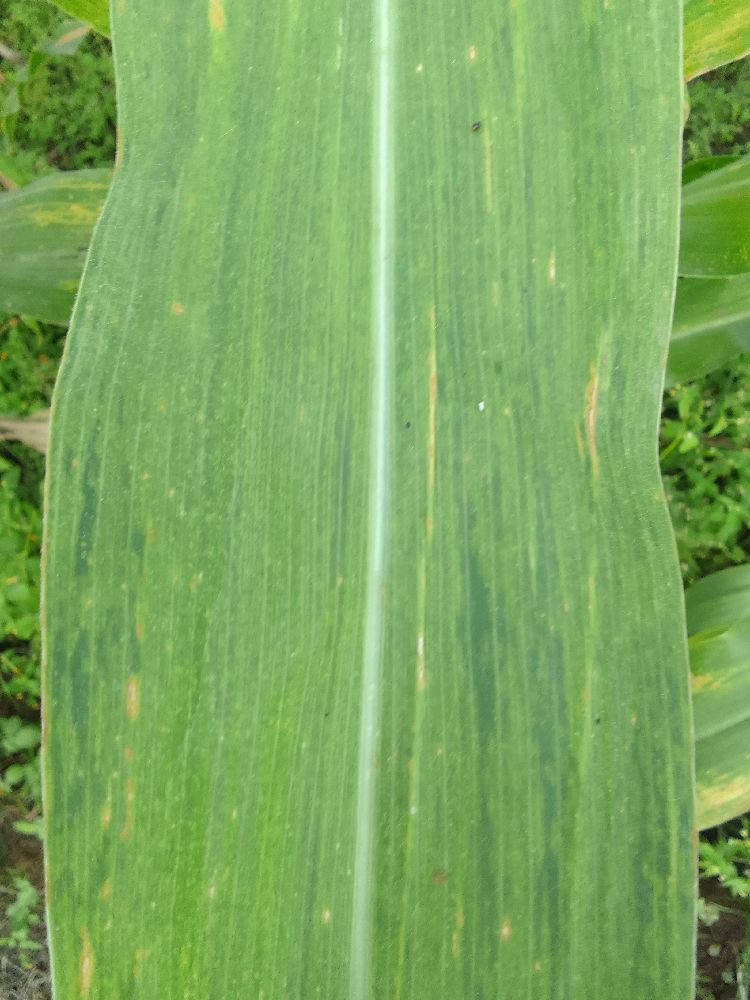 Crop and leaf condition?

maize, maize lethal necrosis
